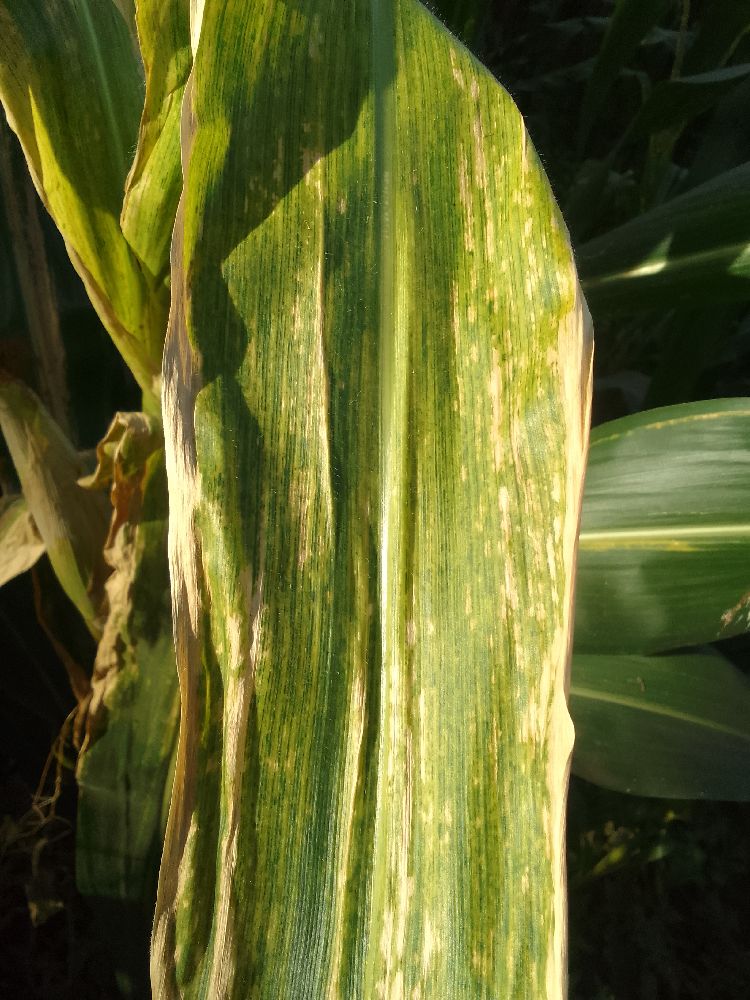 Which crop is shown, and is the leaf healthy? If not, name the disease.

maize, maize lethal necrosis
